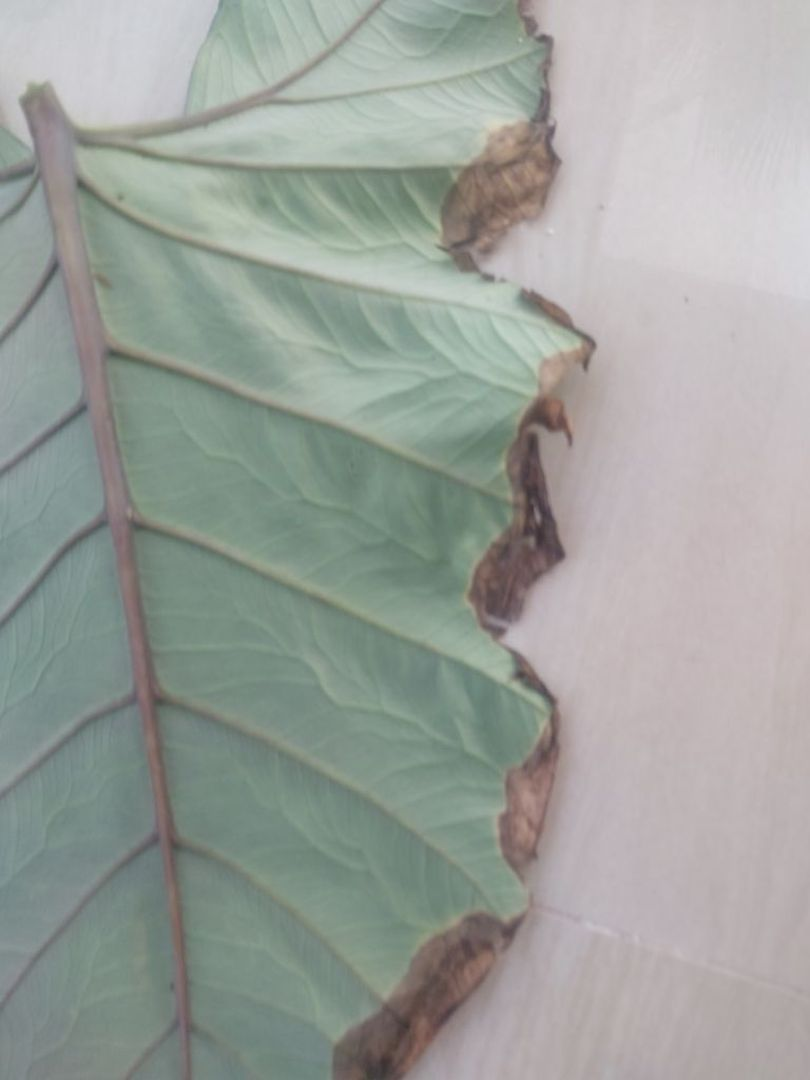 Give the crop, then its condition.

taro, leaf blight
